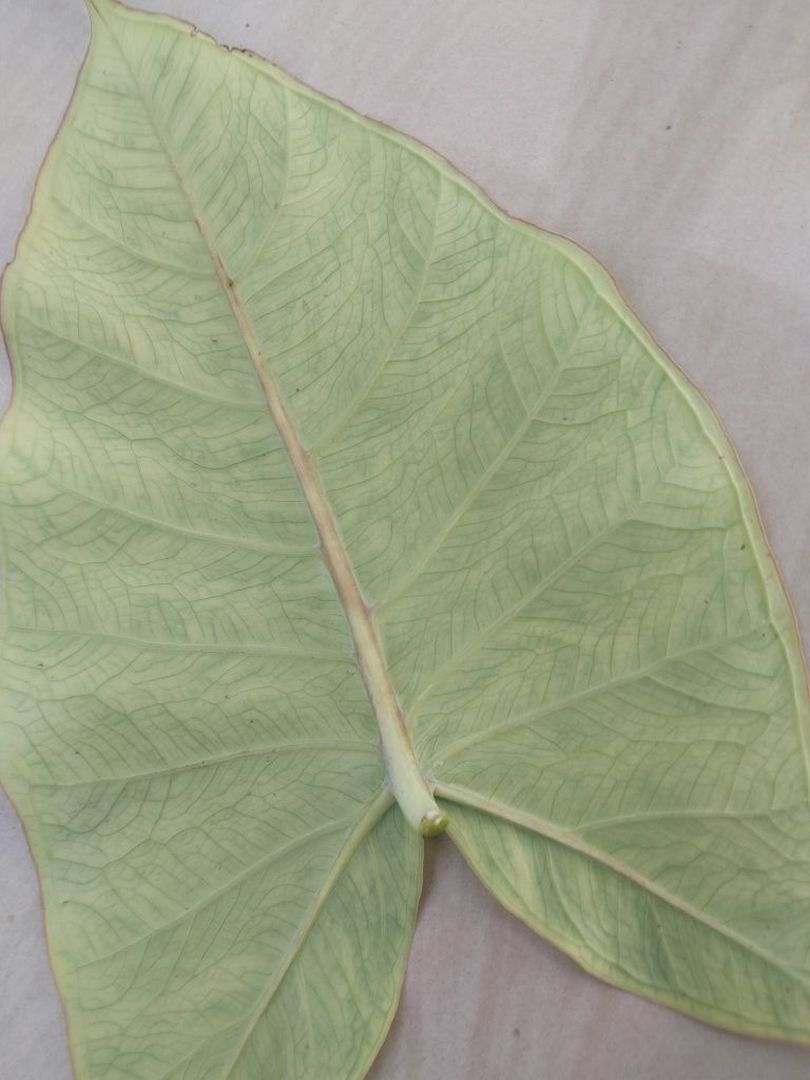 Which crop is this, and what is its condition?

taro, mosaic
